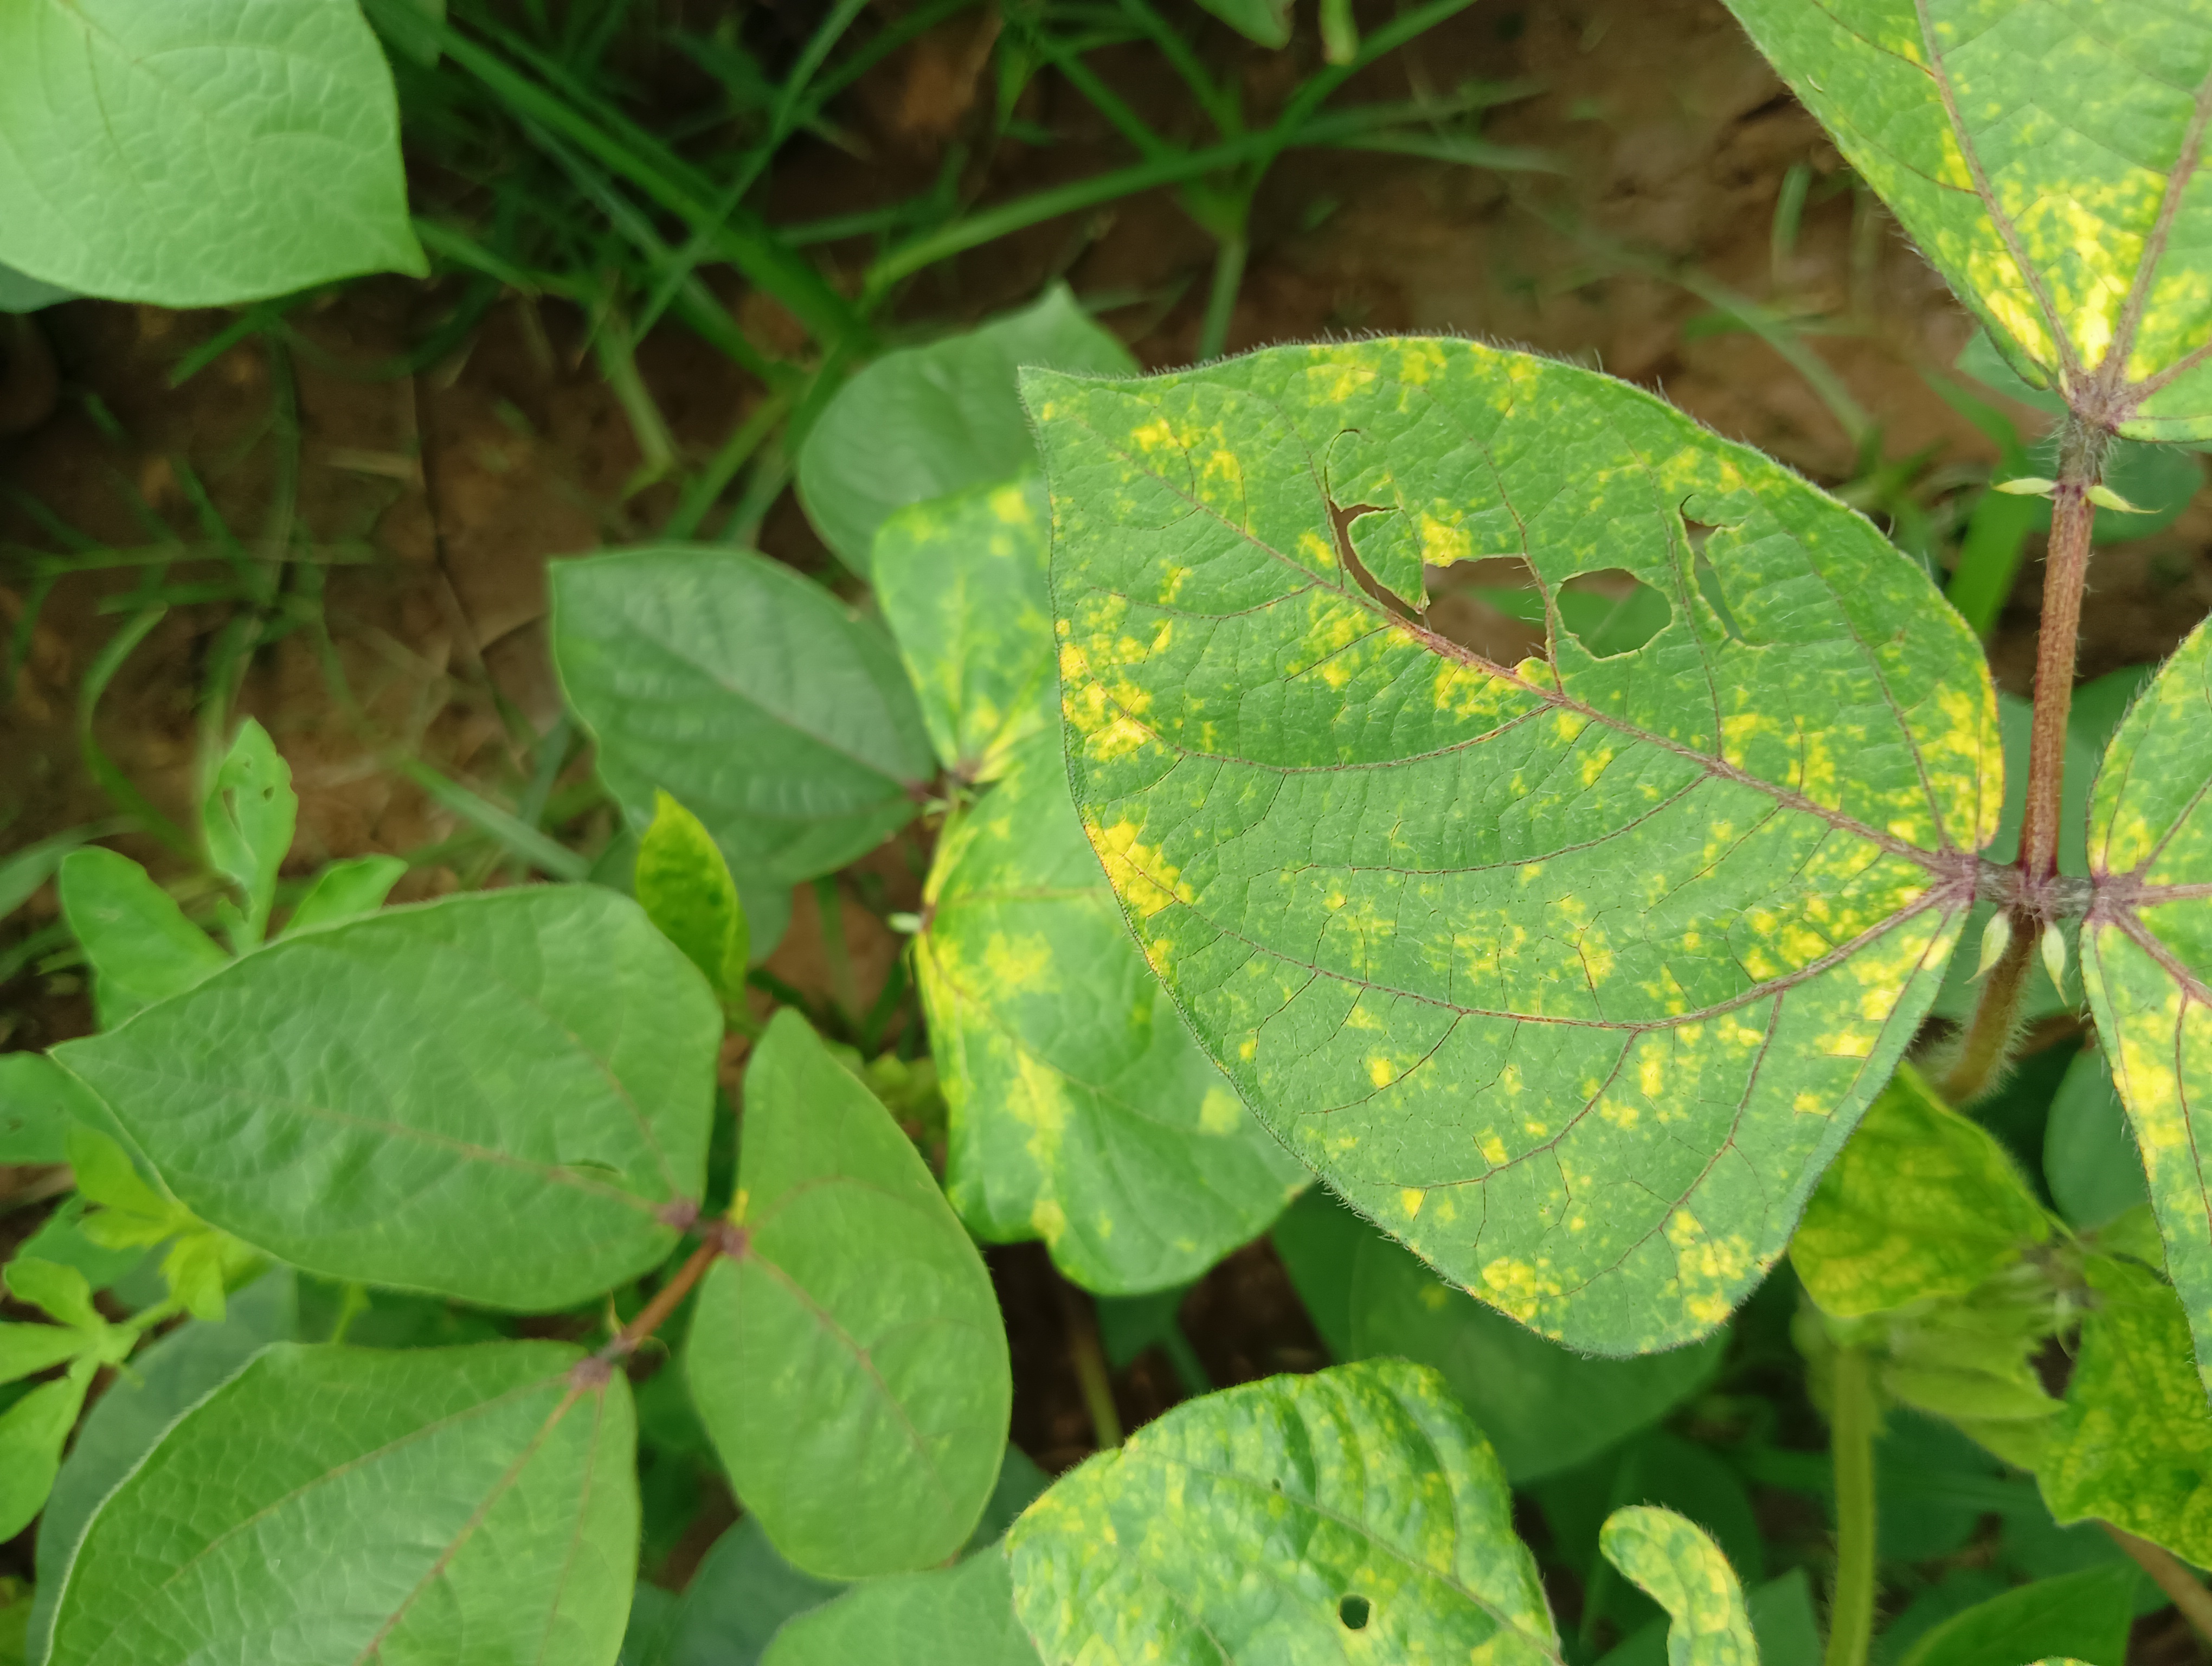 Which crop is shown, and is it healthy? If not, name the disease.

mungbean, yellow mosaic
